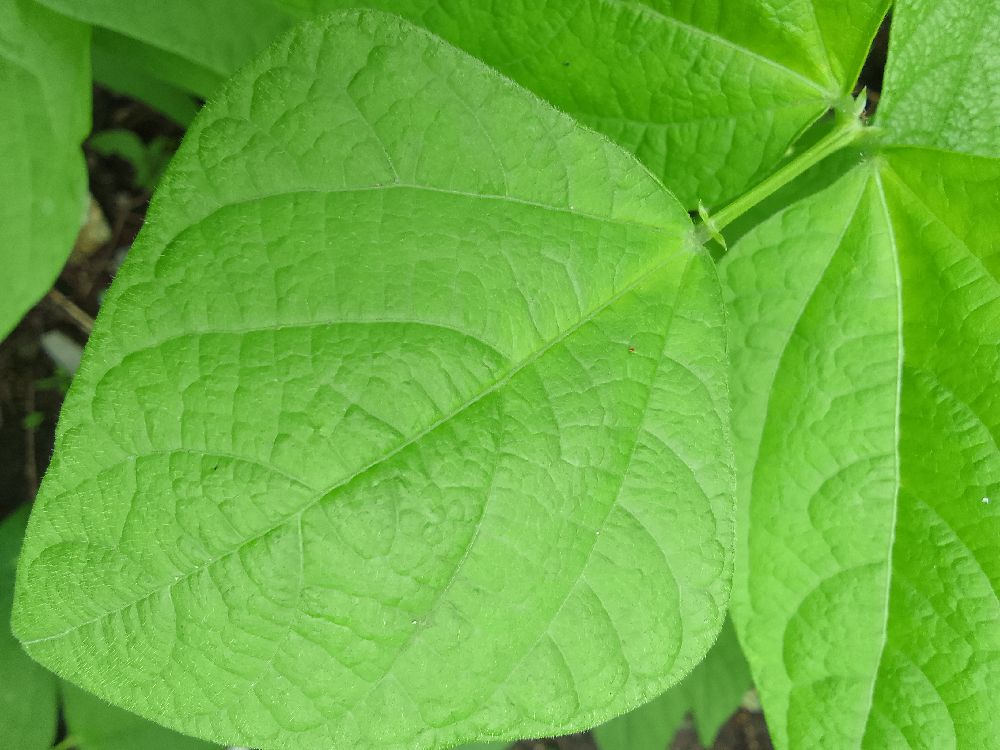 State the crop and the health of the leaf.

common bean, healthy
